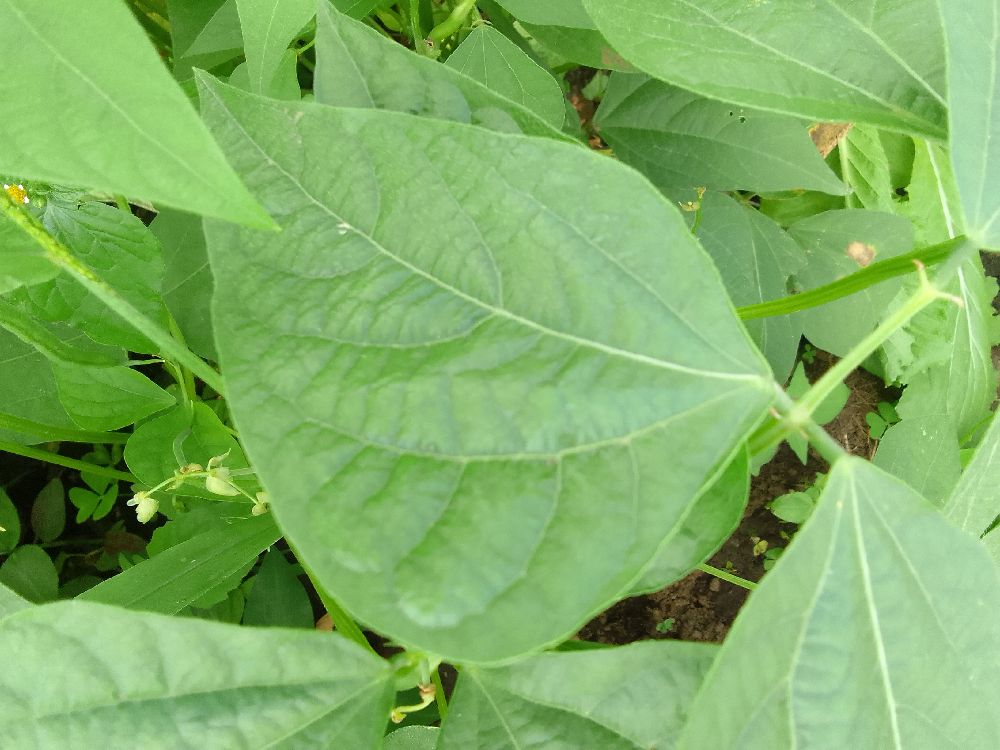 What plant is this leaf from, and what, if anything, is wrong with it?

common bean, healthy
